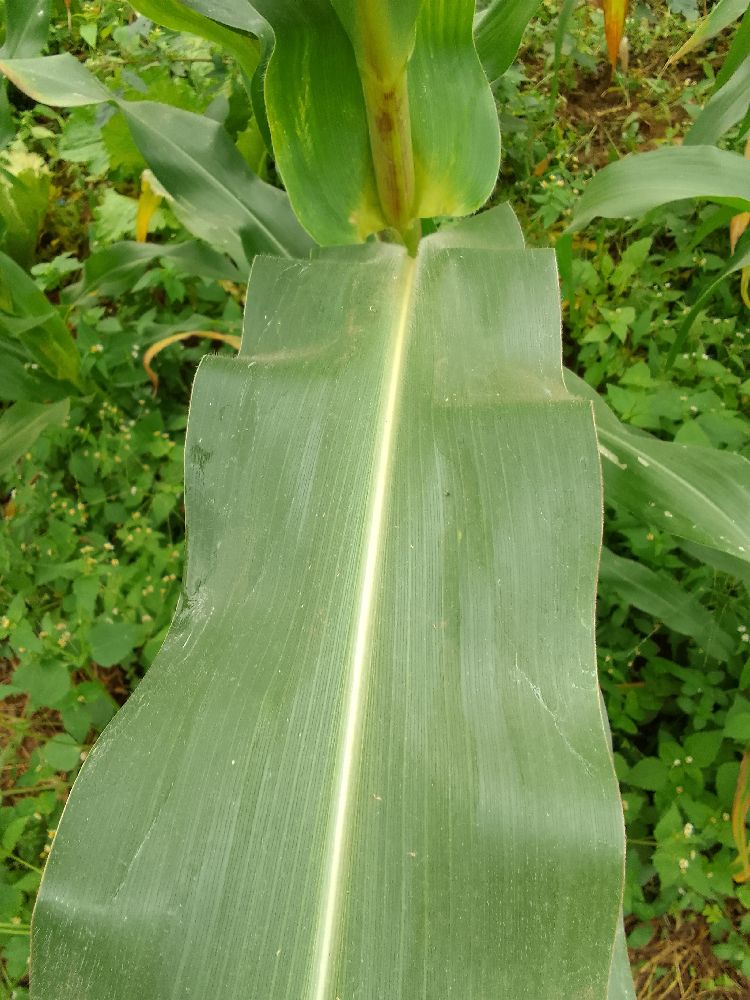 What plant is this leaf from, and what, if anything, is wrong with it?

maize, healthy
